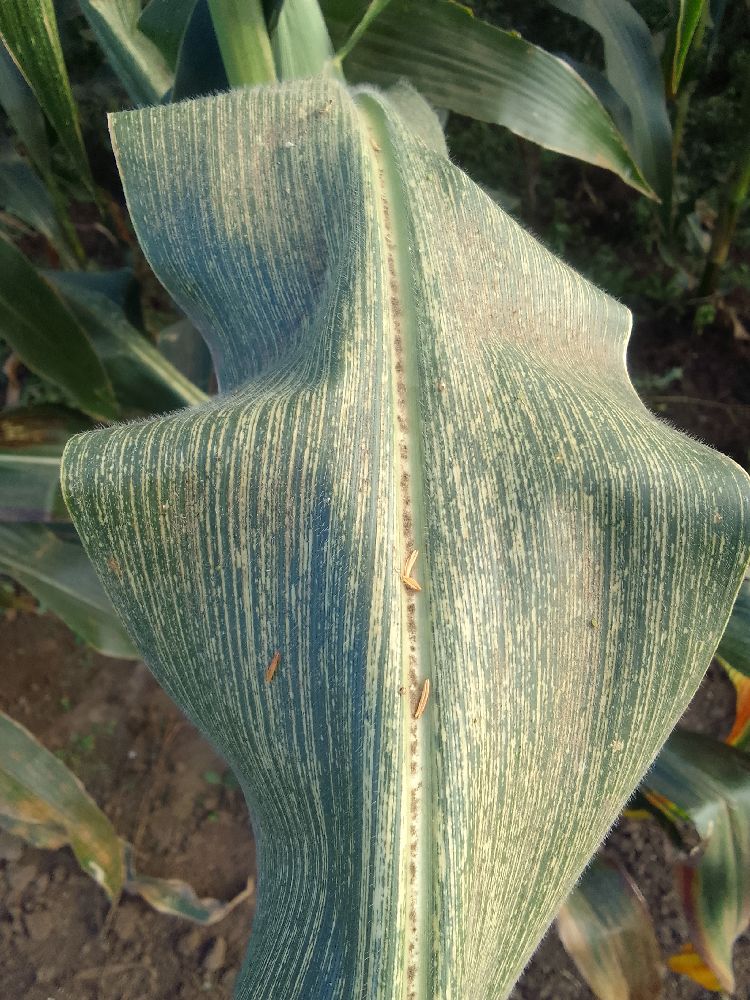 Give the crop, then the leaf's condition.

maize, maize streak virus
